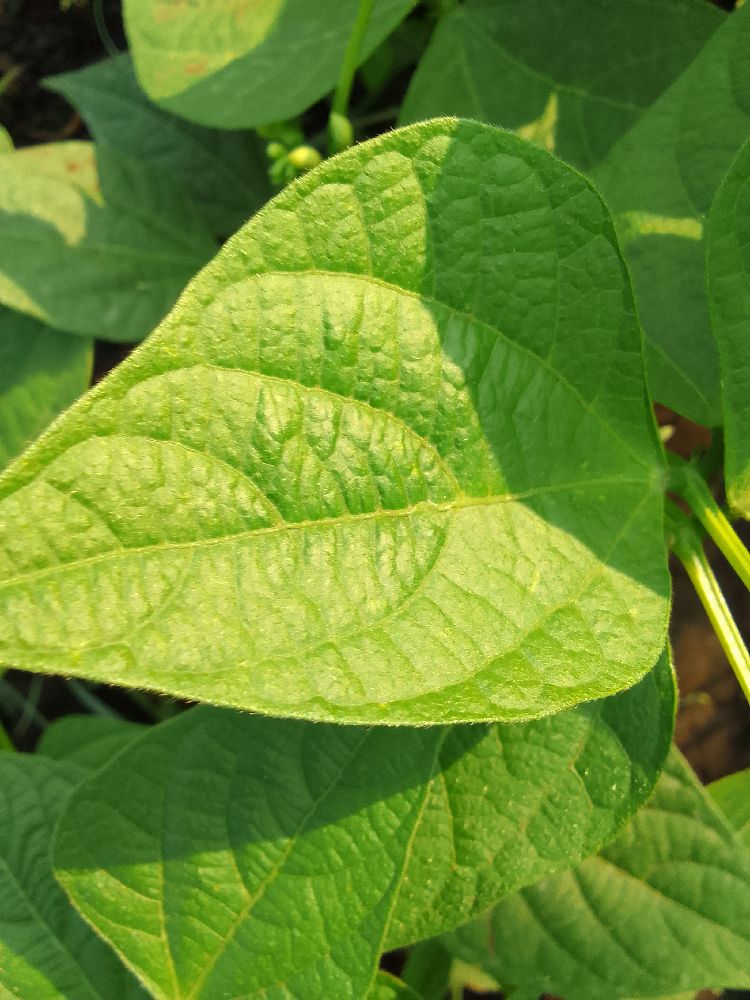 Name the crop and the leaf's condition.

common bean, healthy
